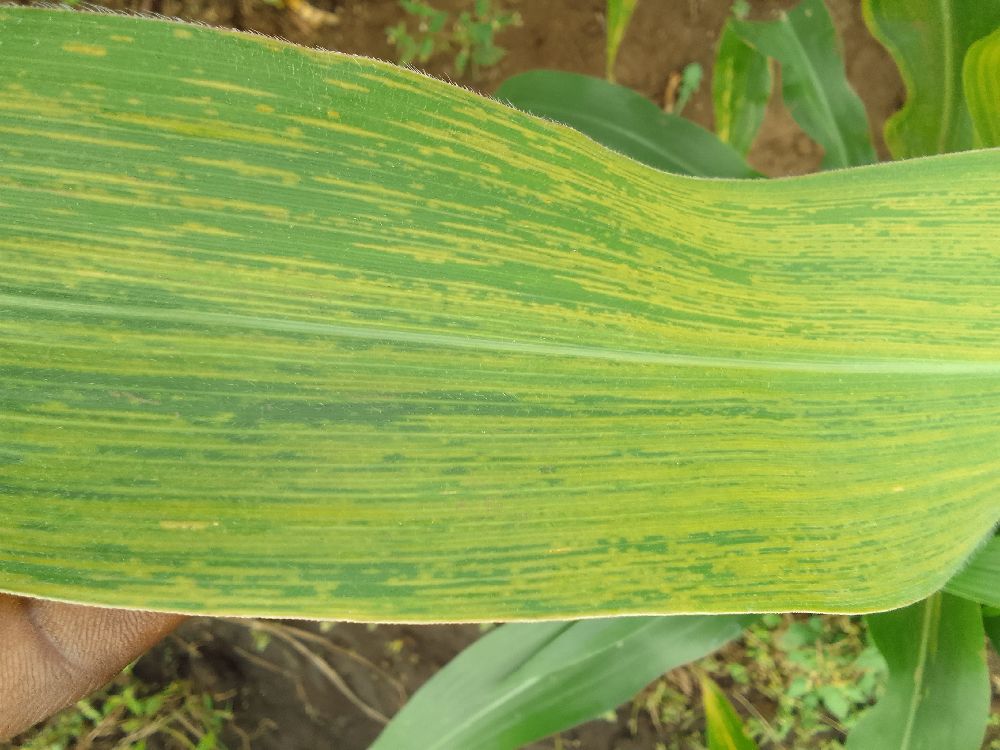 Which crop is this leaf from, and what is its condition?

maize, maize lethal necrosis
